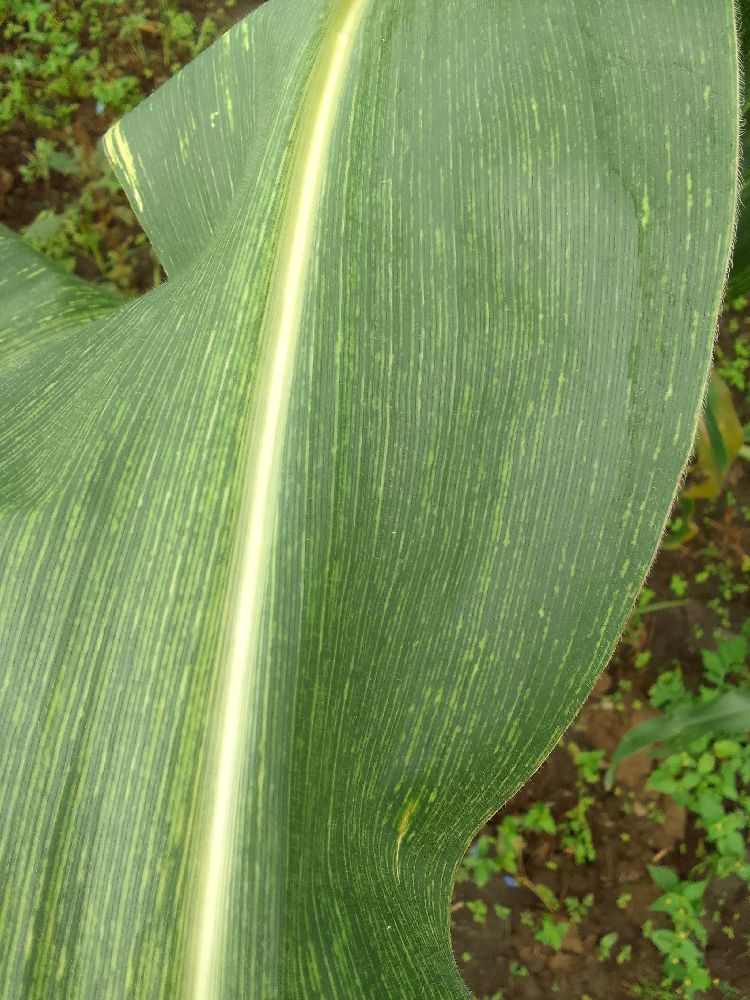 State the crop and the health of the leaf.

maize, maize streak virus
